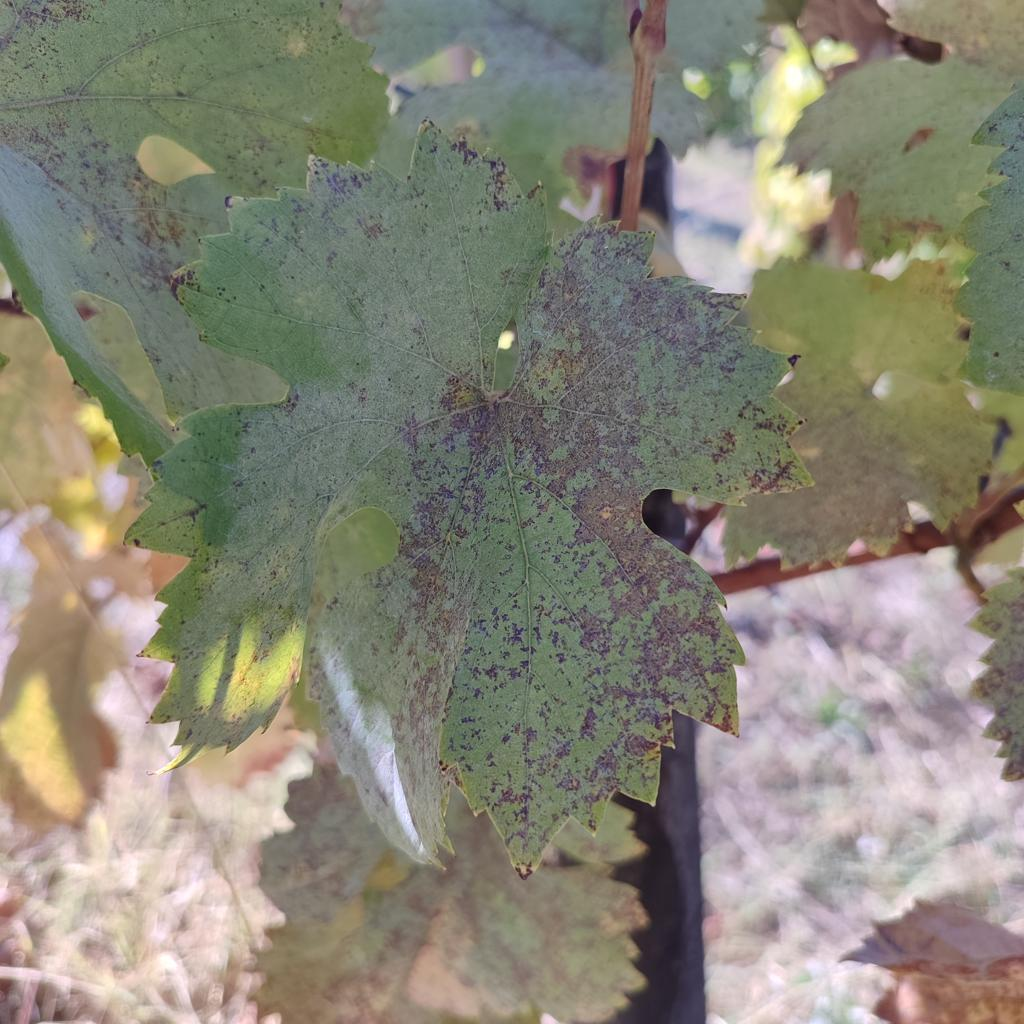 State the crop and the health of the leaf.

grapevine, powdery mildew
